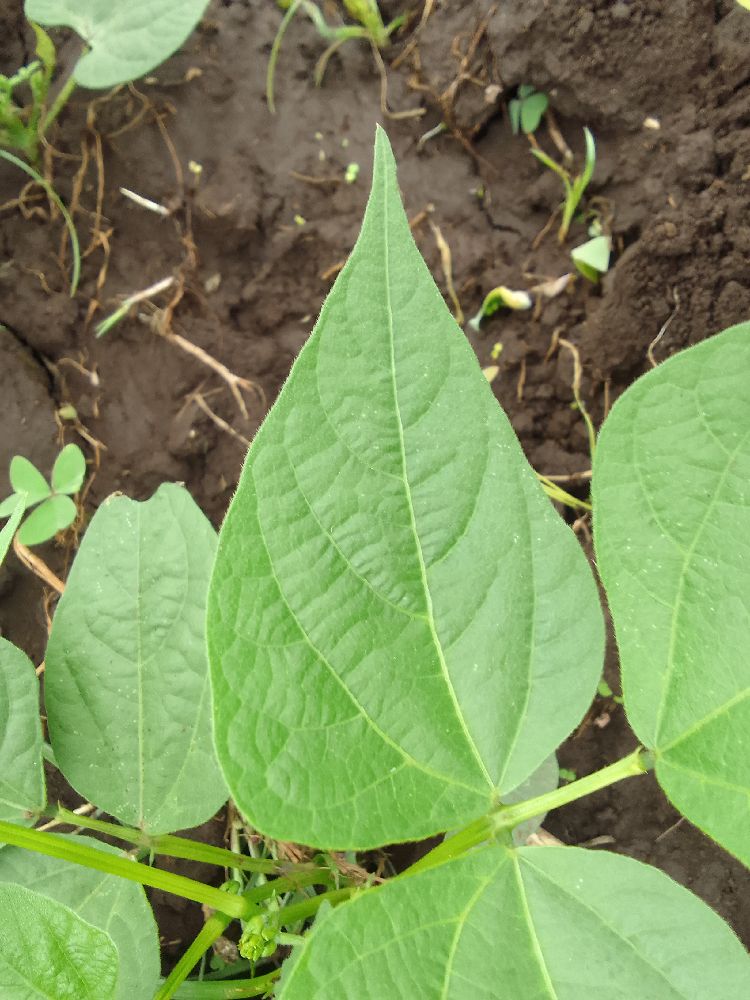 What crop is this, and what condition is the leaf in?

common bean, healthy
